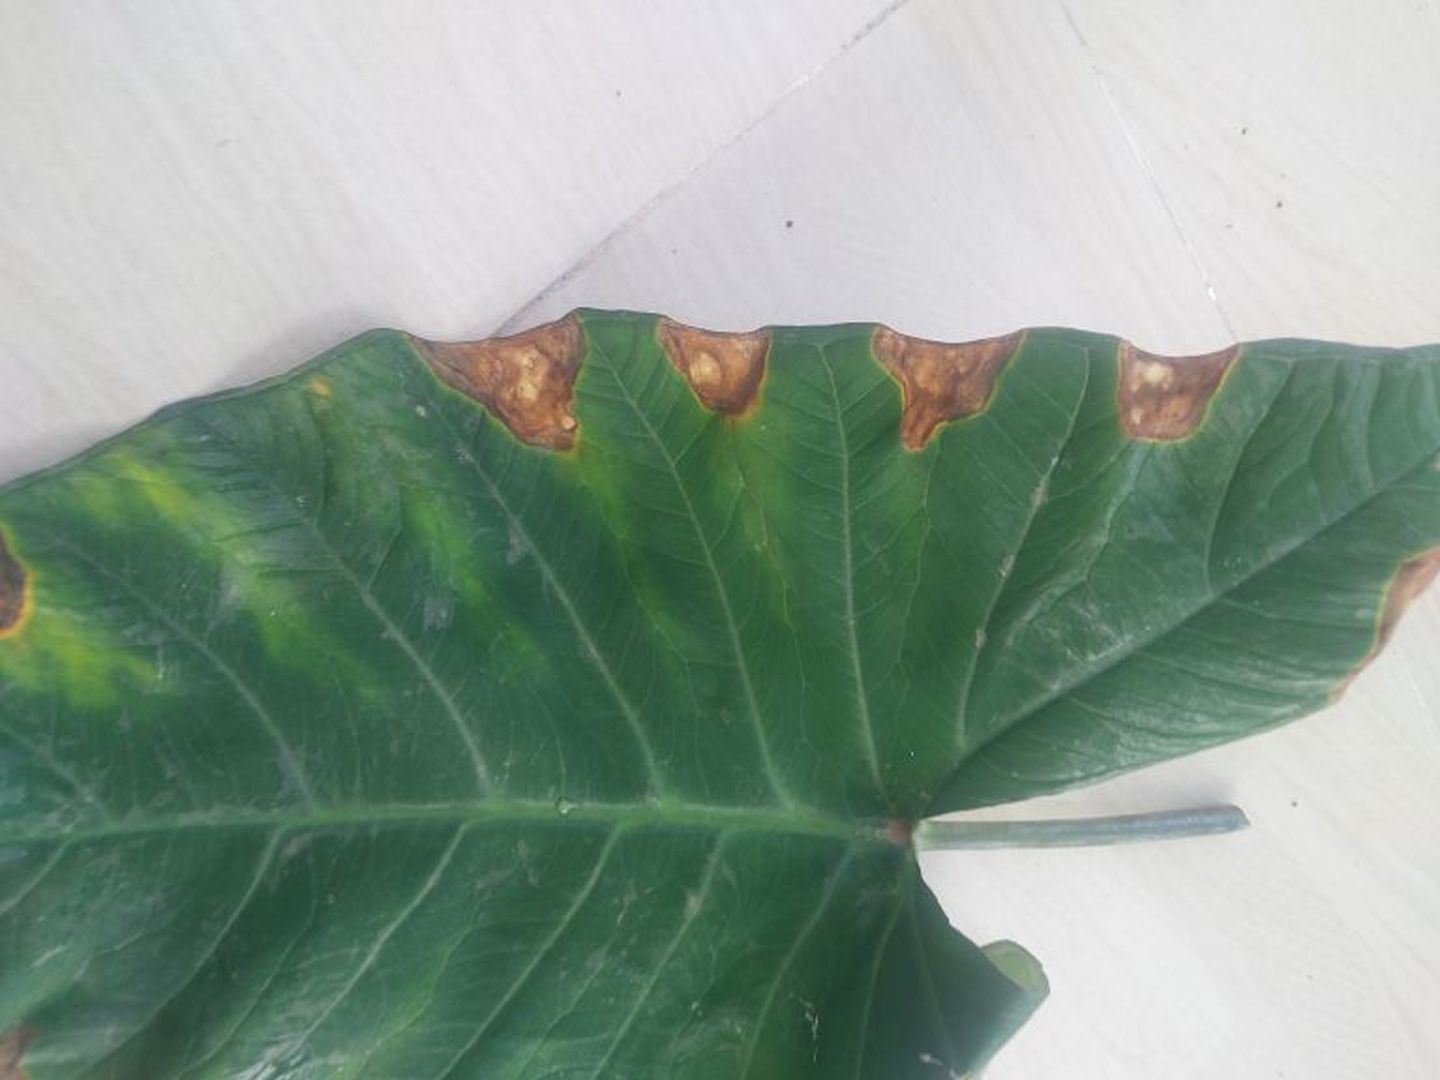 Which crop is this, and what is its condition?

taro, leaf blight
